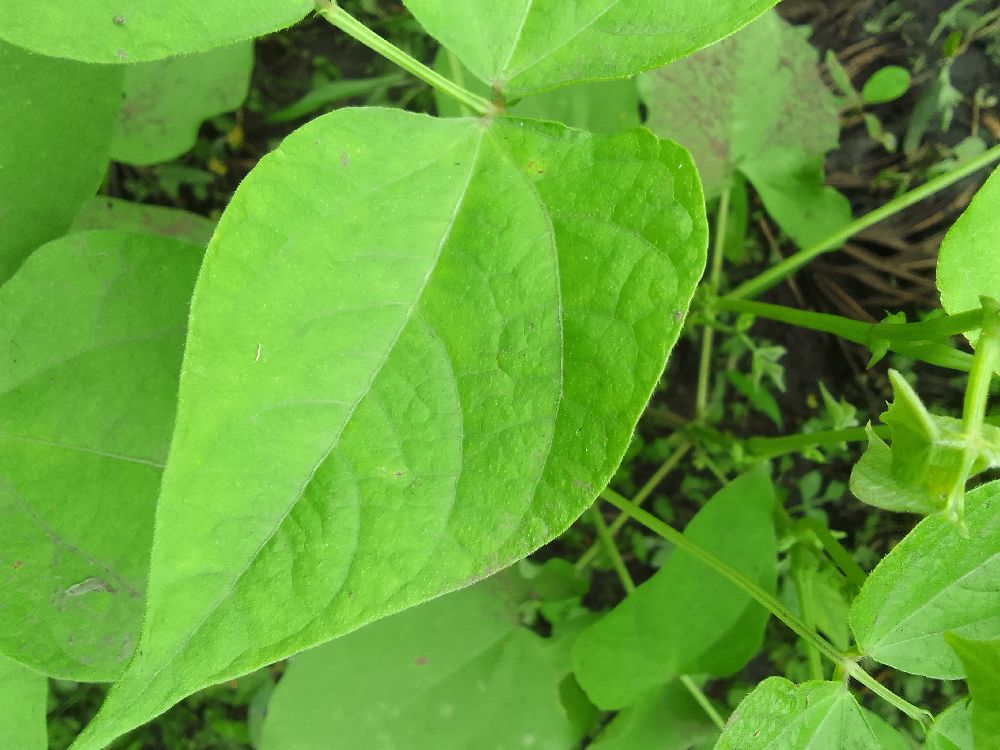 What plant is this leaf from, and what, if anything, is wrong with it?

common bean, healthy
